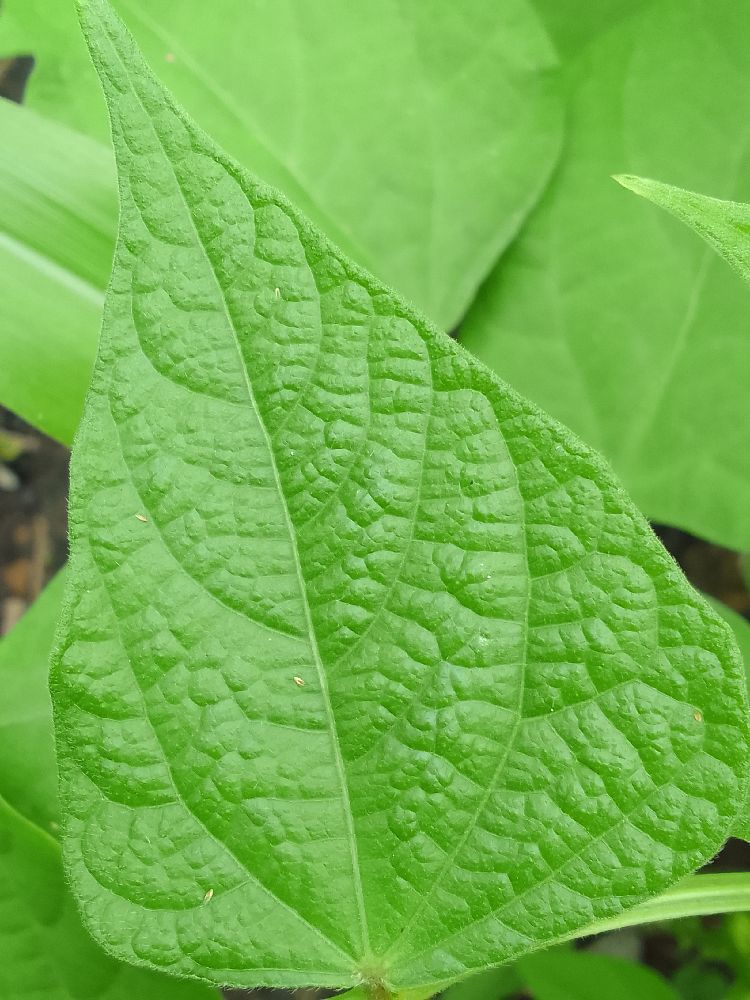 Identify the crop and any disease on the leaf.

common bean, healthy
